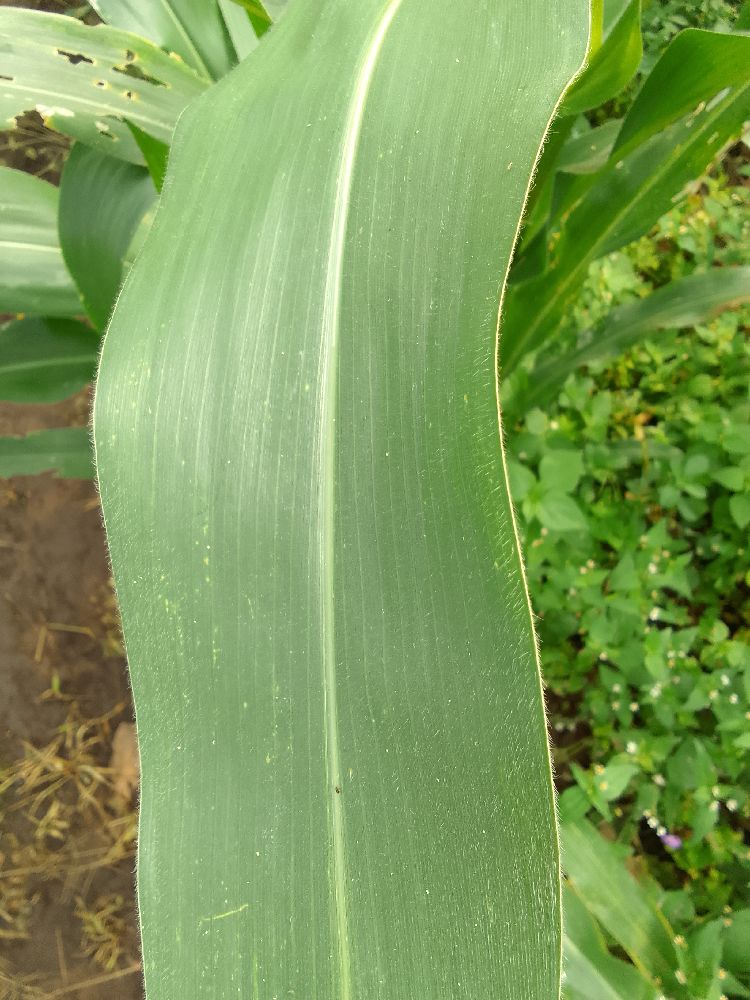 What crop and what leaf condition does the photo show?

maize, healthy
